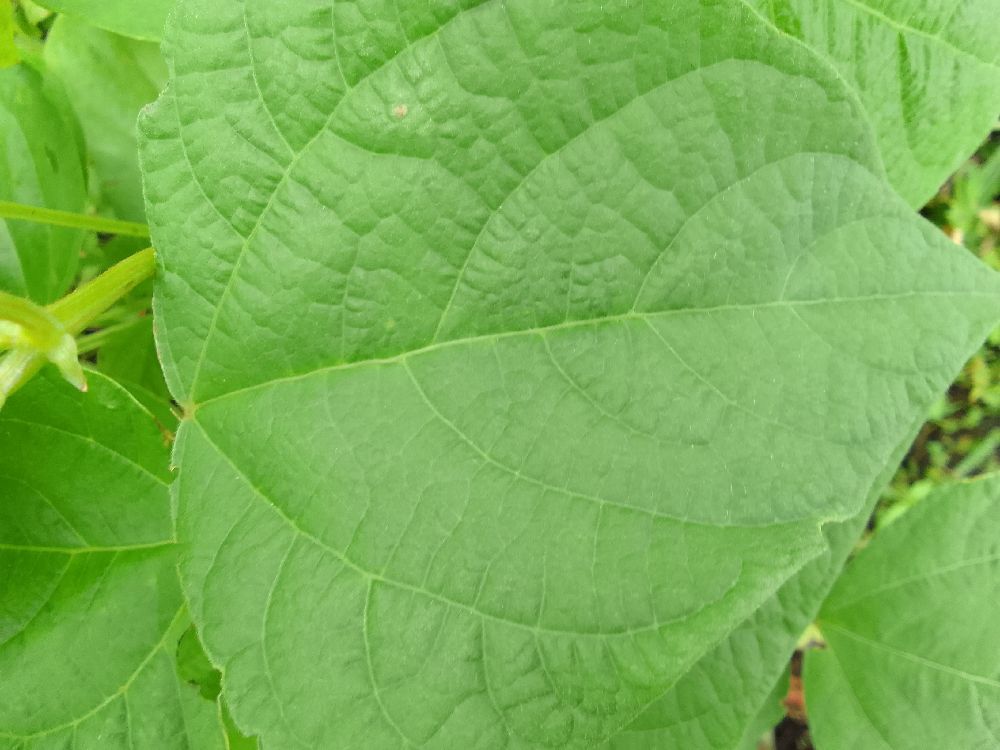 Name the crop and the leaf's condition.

common bean, healthy
